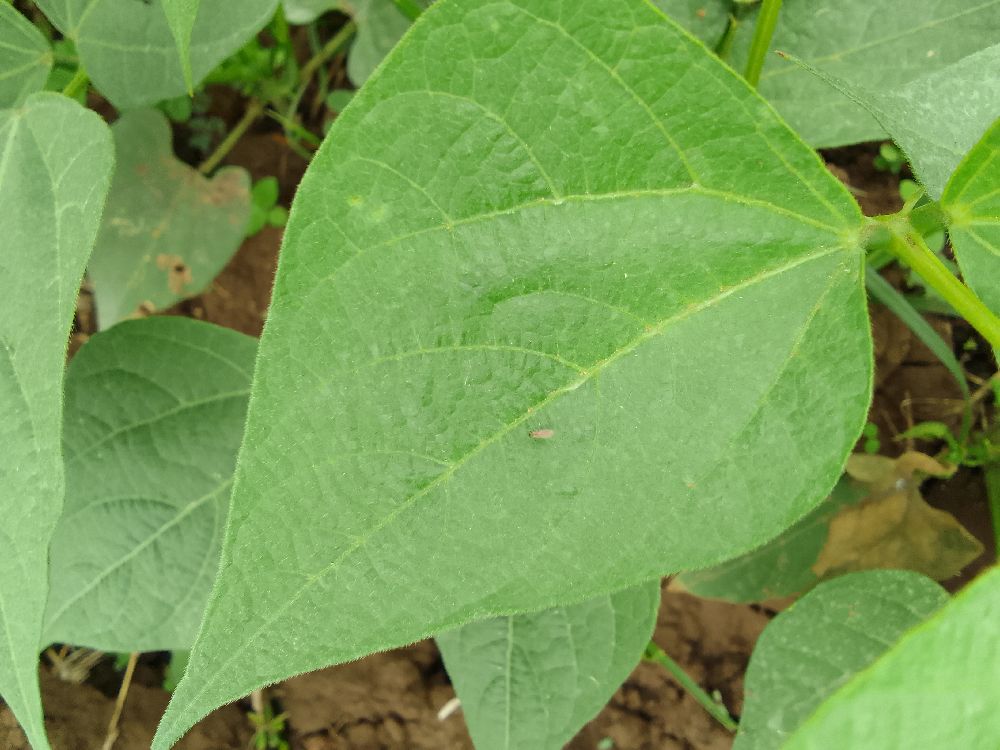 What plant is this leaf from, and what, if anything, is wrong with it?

common bean, healthy
